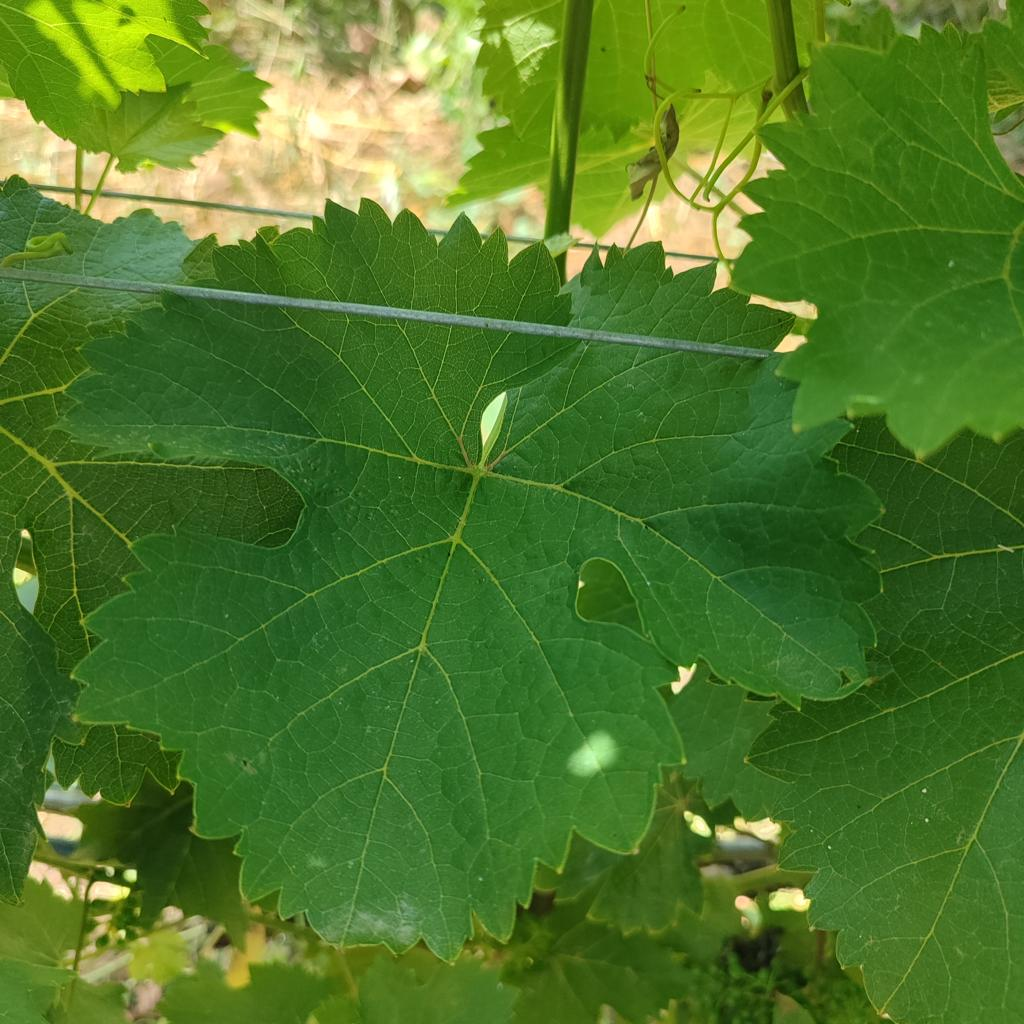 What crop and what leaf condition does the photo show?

grapevine, healthy
